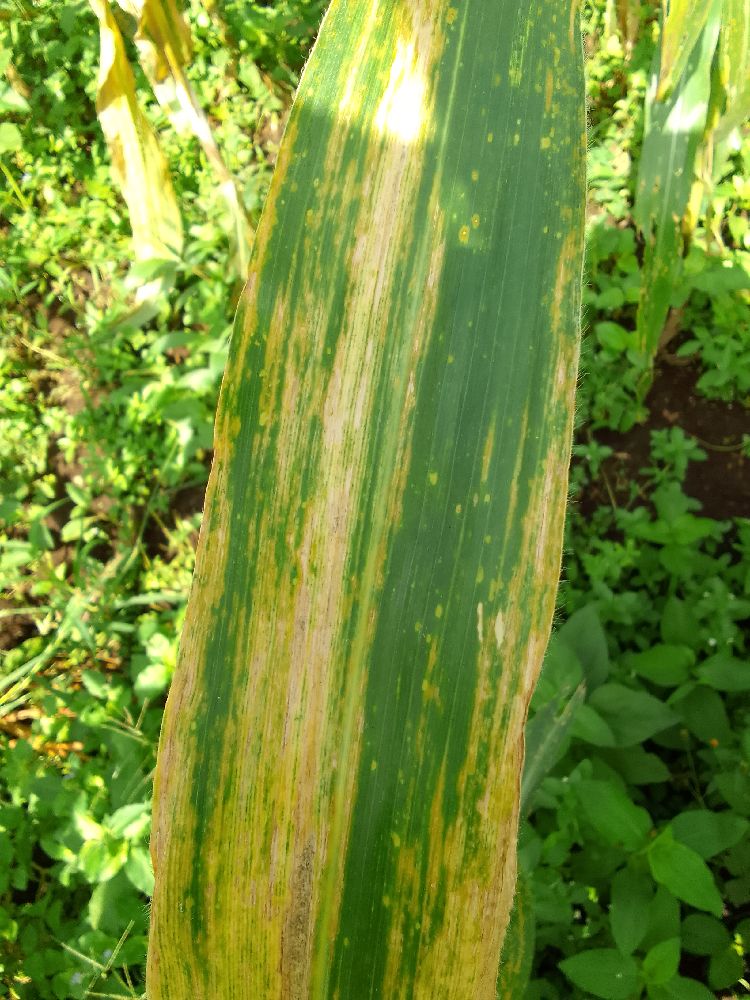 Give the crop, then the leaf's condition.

maize, maize lethal necrosis
